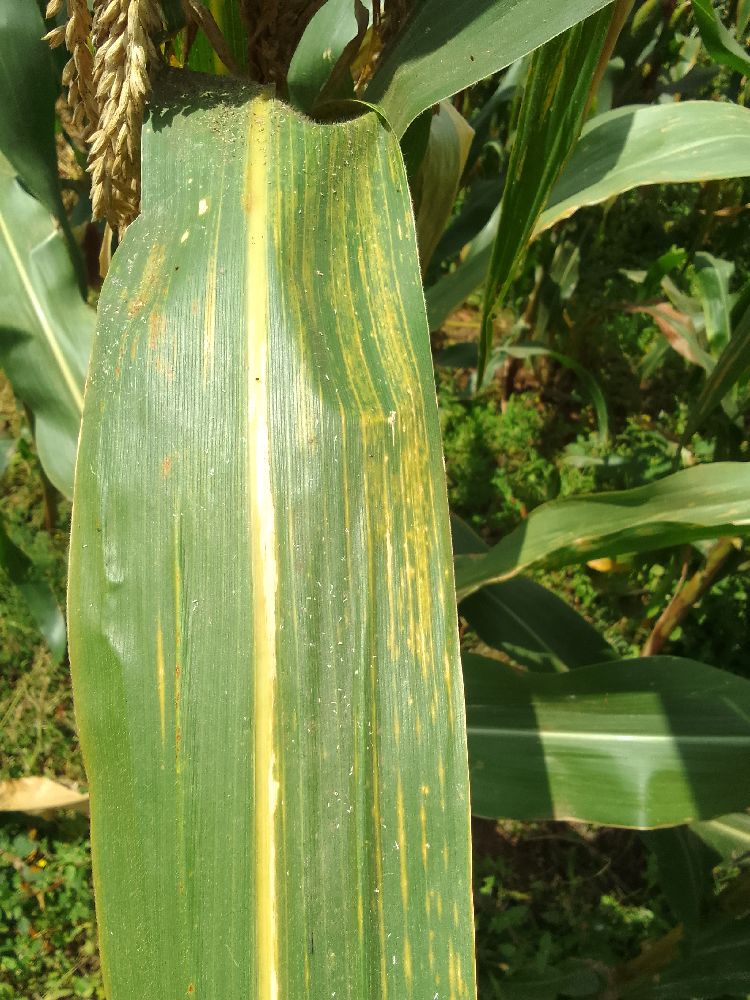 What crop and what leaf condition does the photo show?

maize, maize lethal necrosis
